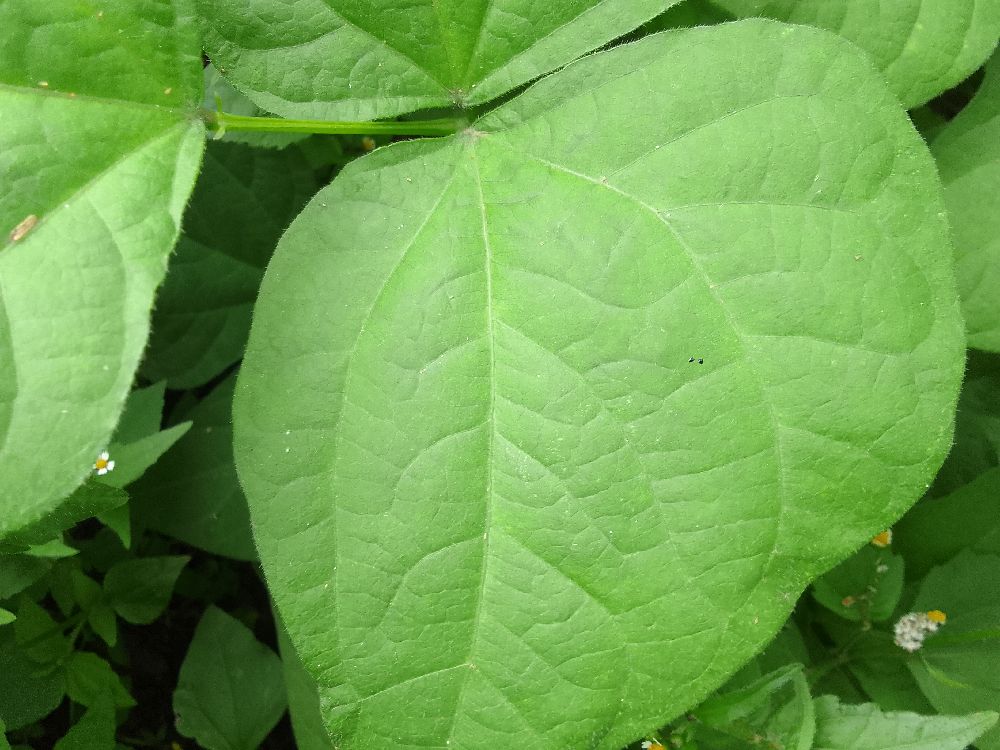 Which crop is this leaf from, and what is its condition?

common bean, healthy
